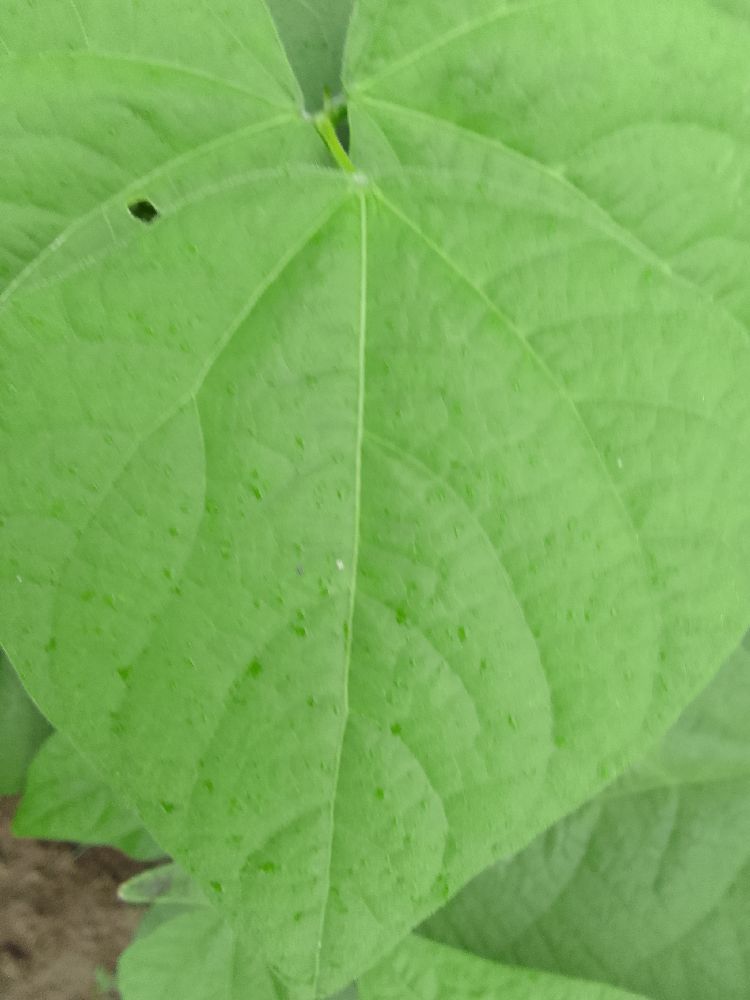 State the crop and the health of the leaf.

common bean, healthy
